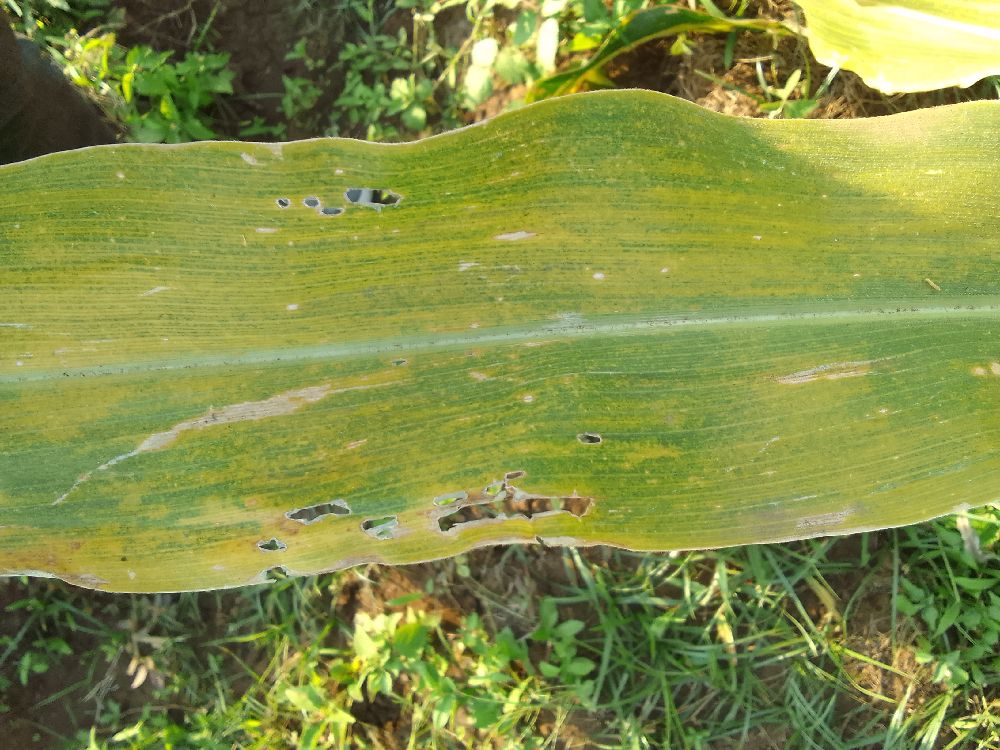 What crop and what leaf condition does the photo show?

maize, maize lethal necrosis
